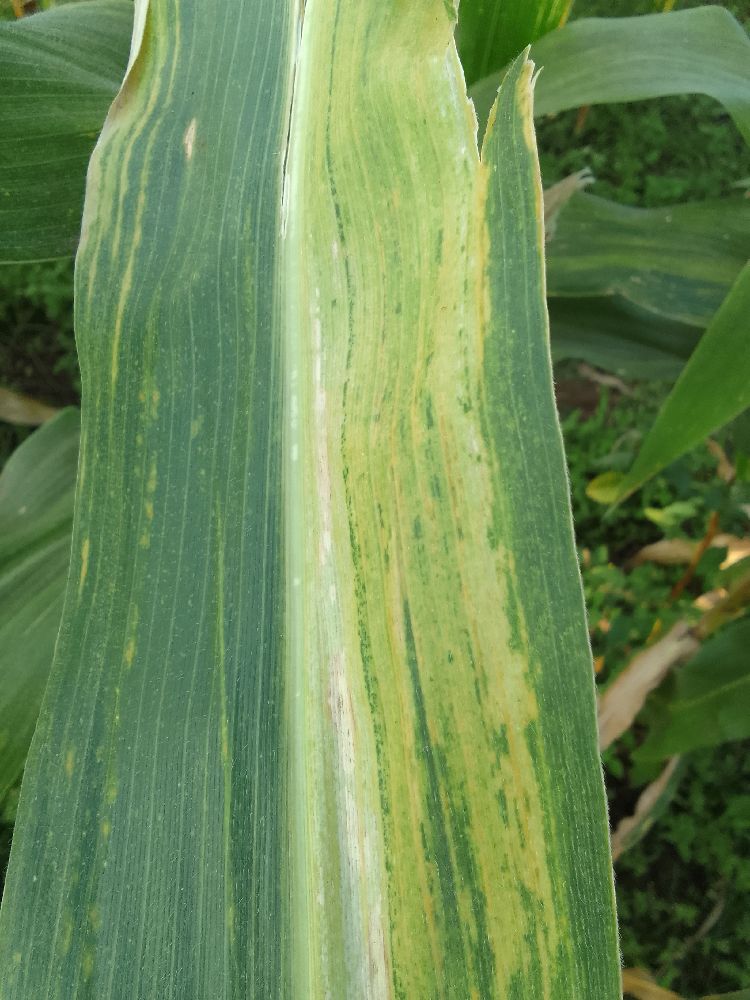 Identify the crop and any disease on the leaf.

maize, maize lethal necrosis
